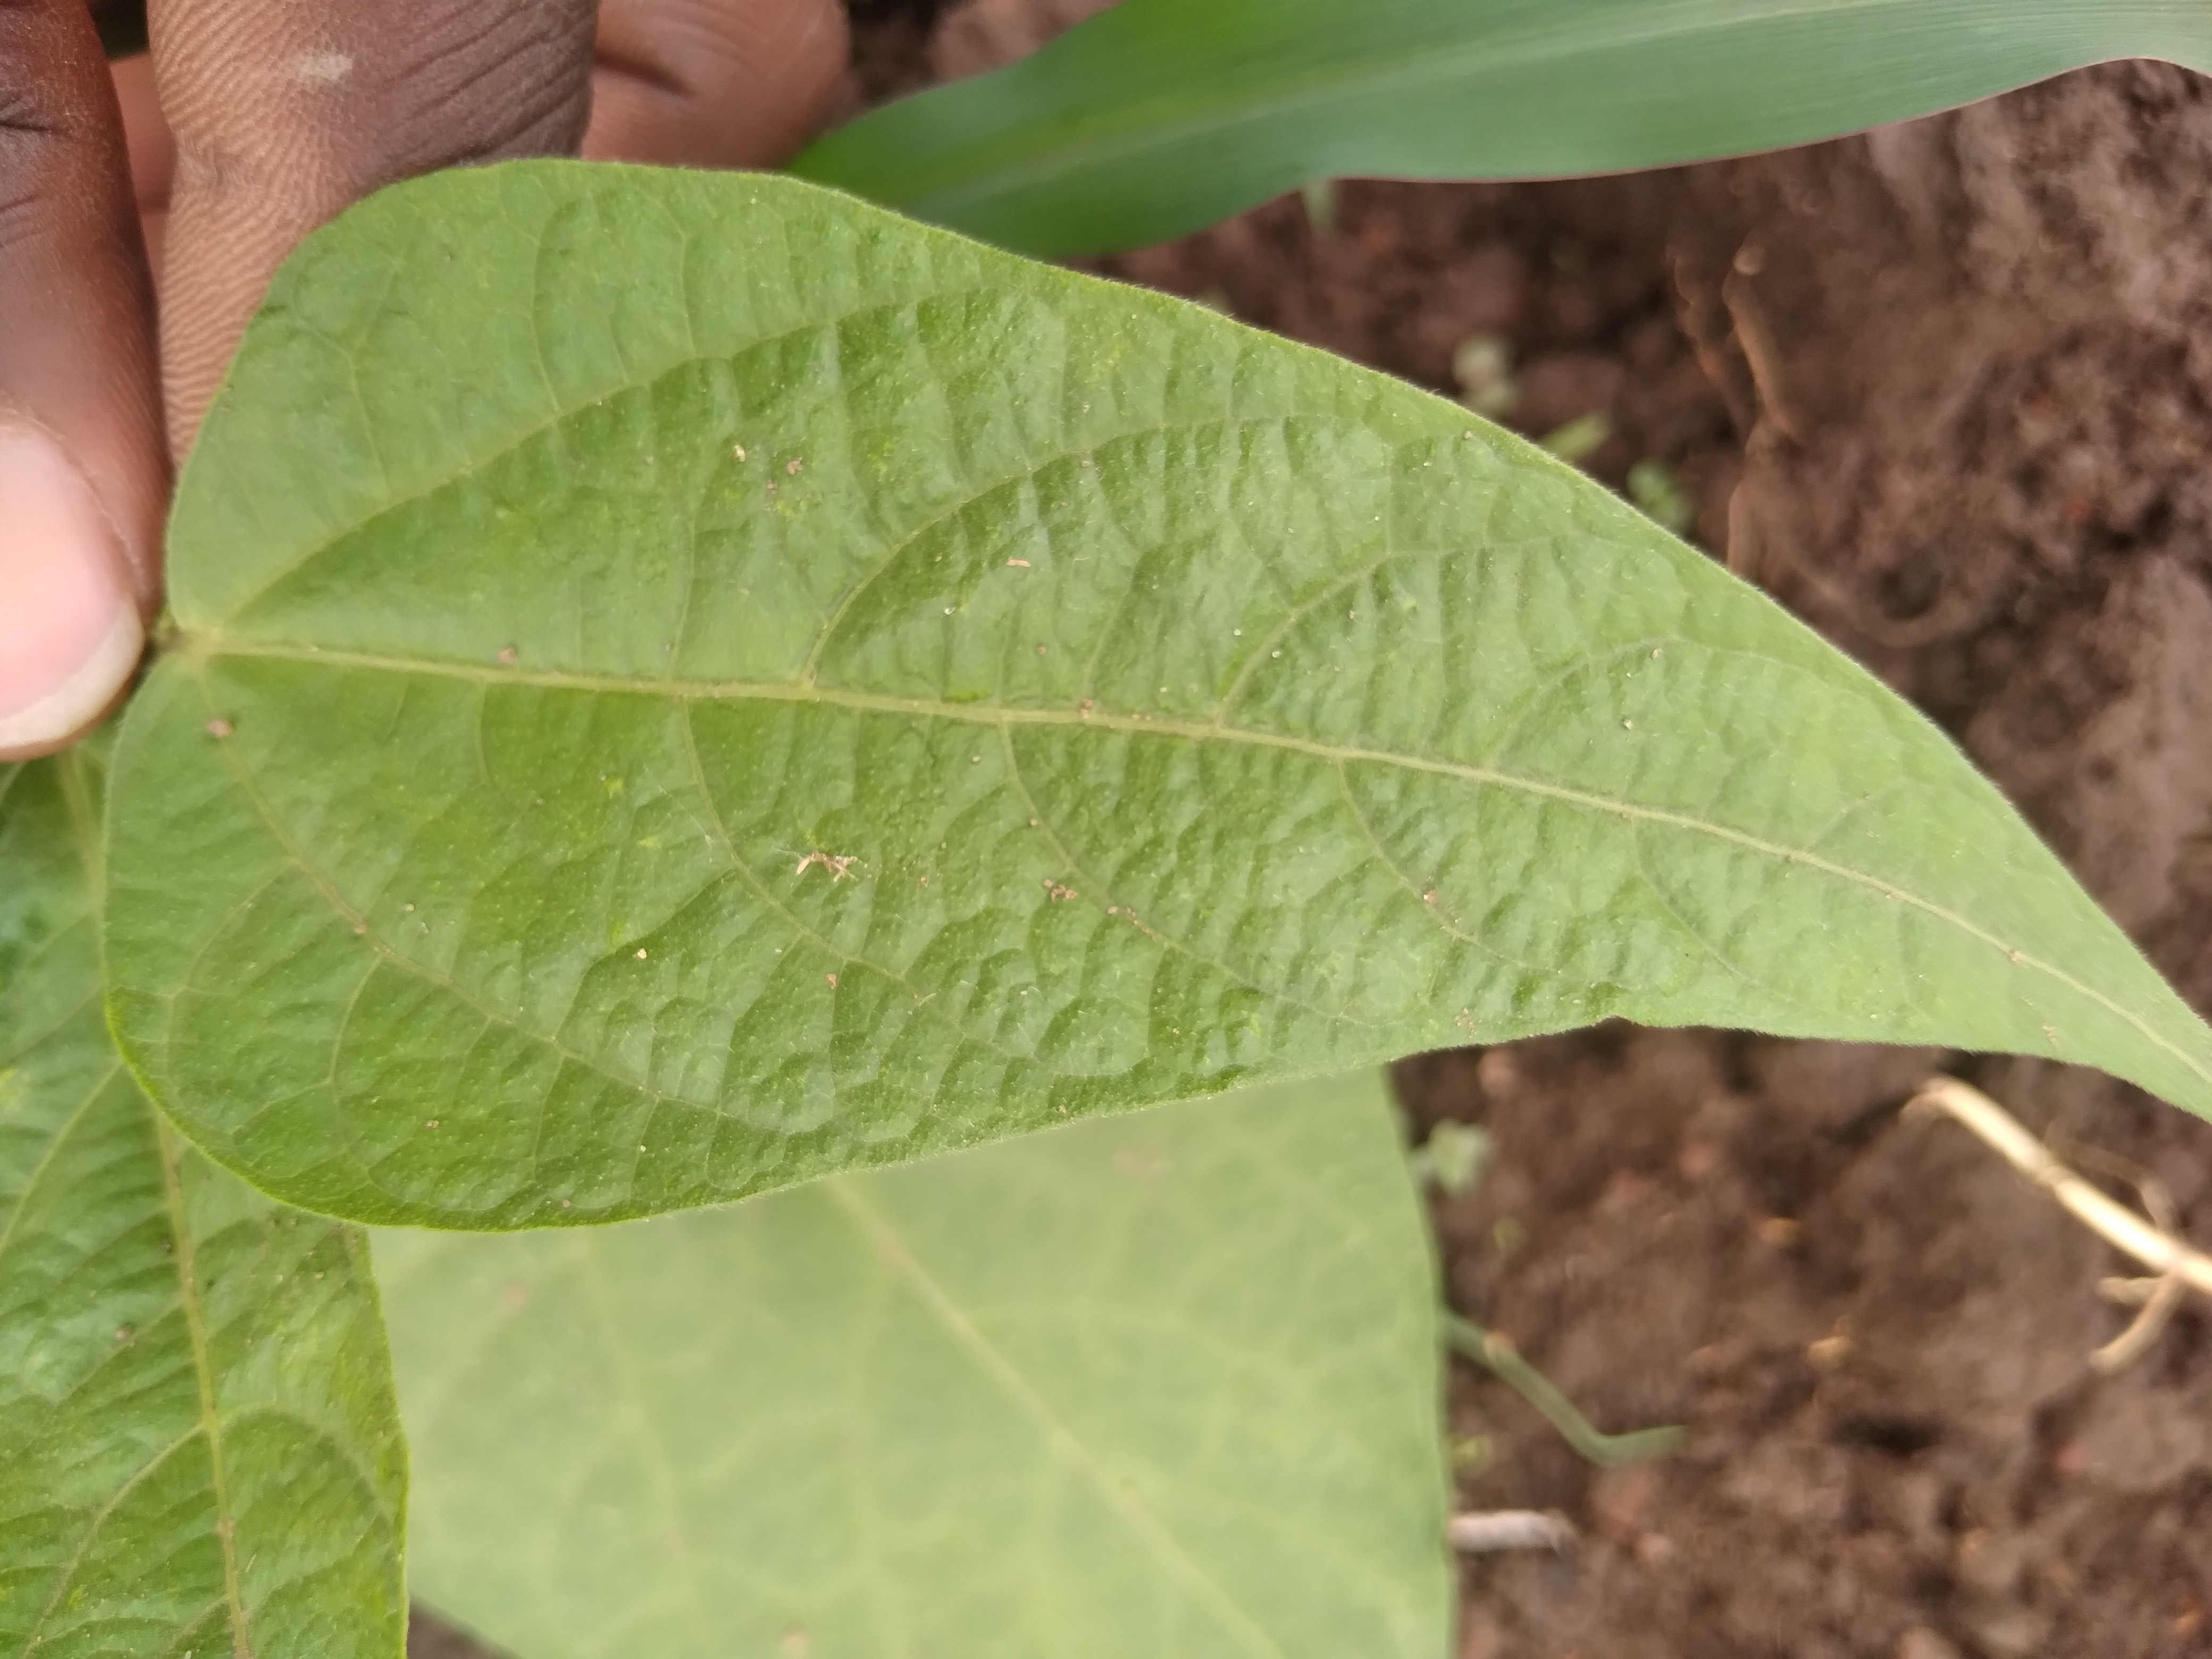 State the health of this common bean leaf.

healthy
